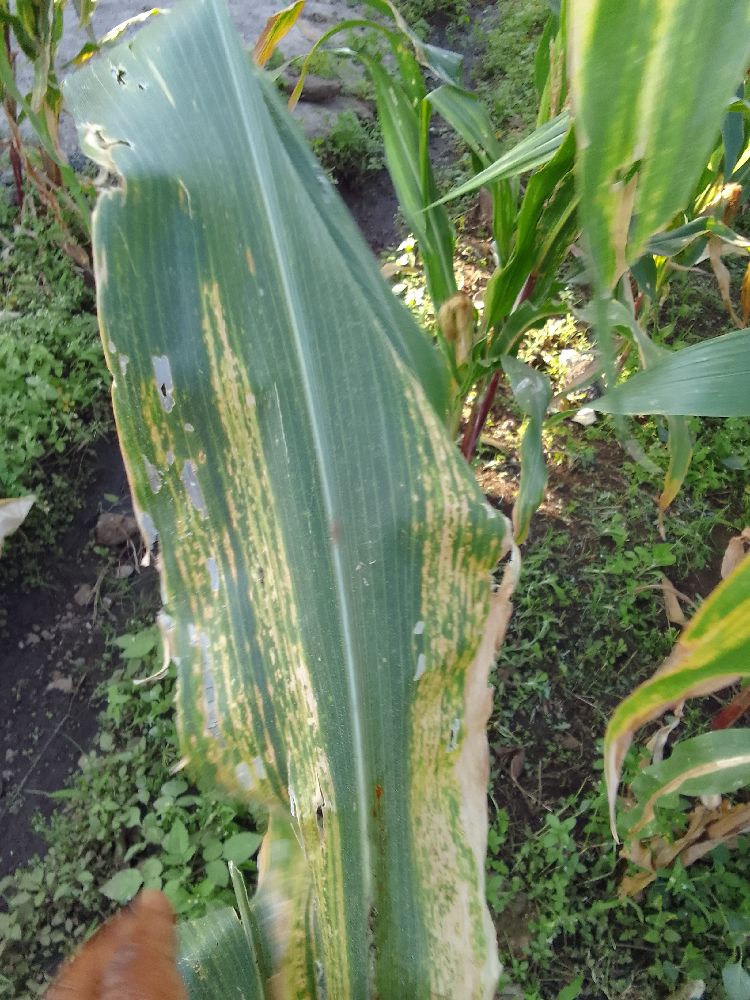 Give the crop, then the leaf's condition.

maize, maize lethal necrosis
